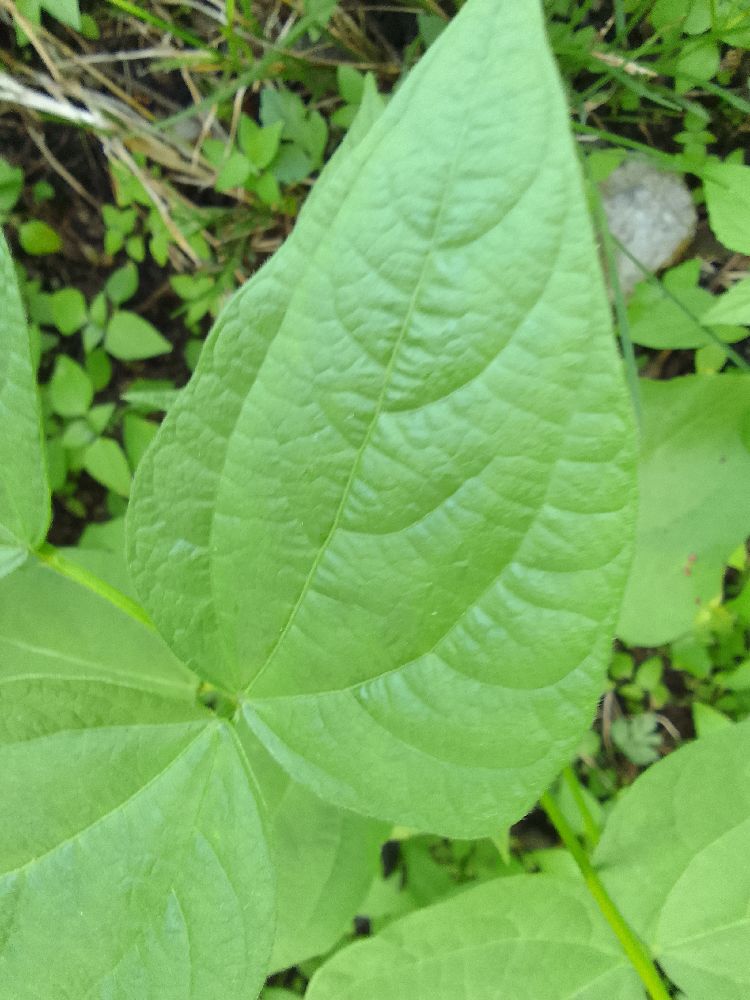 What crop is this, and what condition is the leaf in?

common bean, healthy
